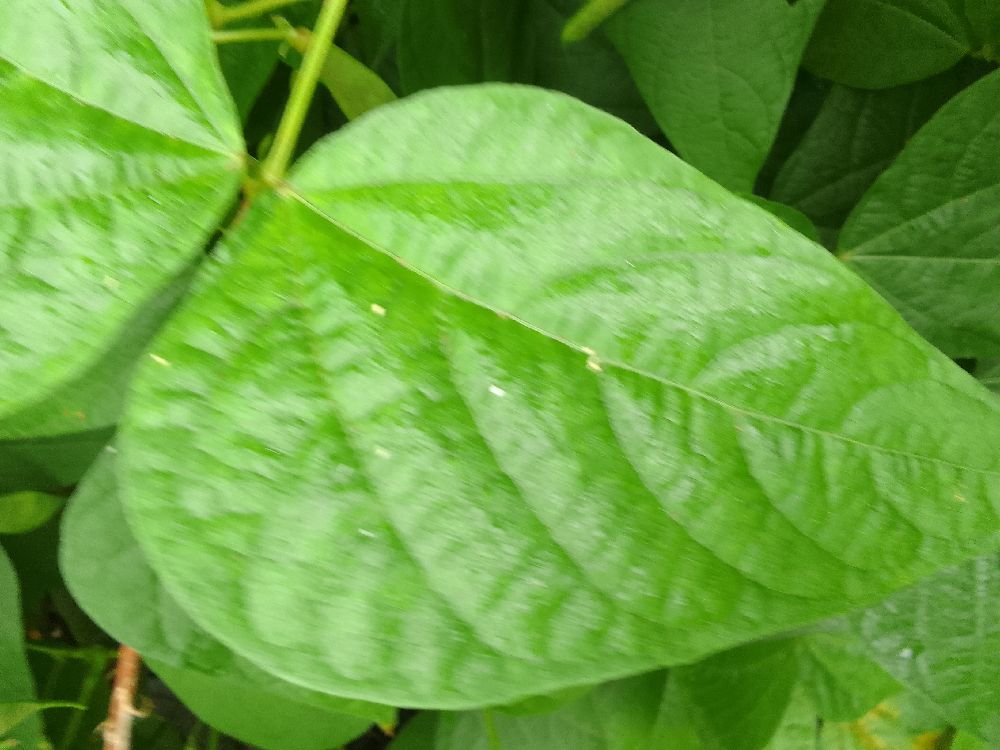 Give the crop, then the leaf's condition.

common bean, healthy
